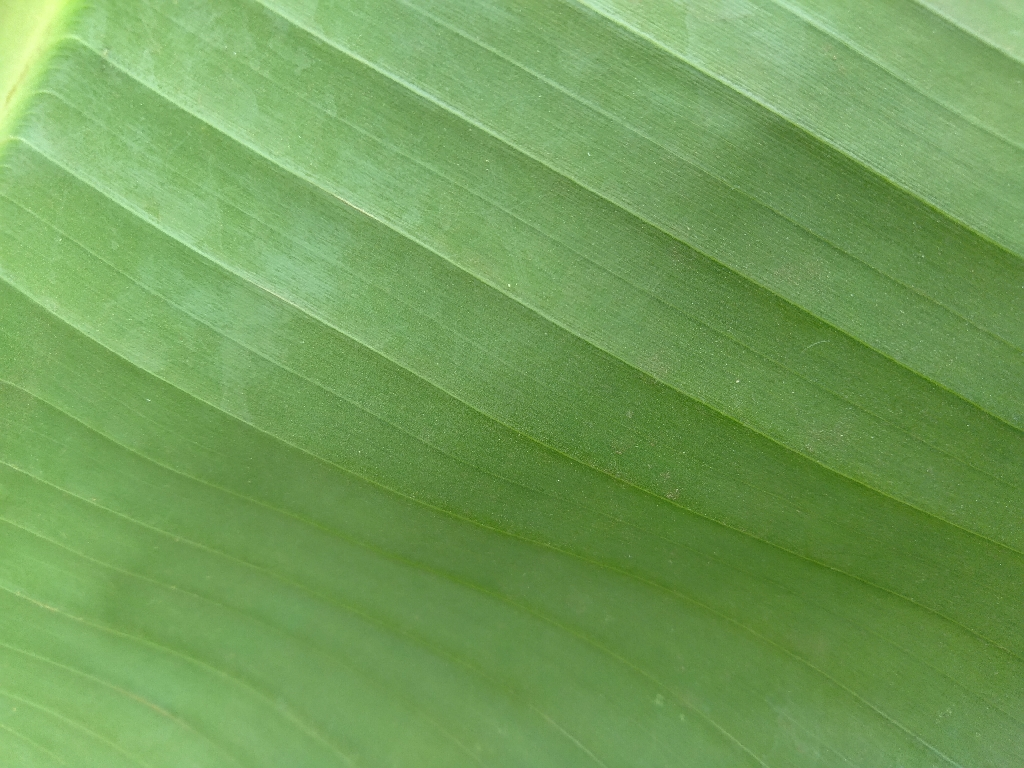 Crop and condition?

banana, healthy
